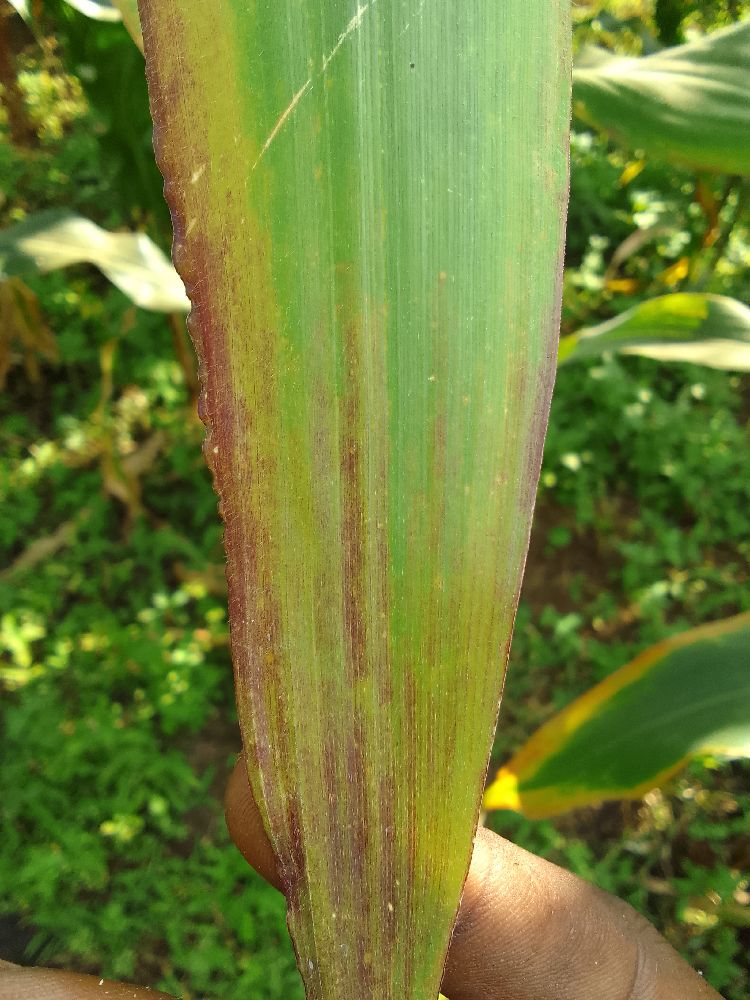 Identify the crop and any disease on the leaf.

maize, maize lethal necrosis
